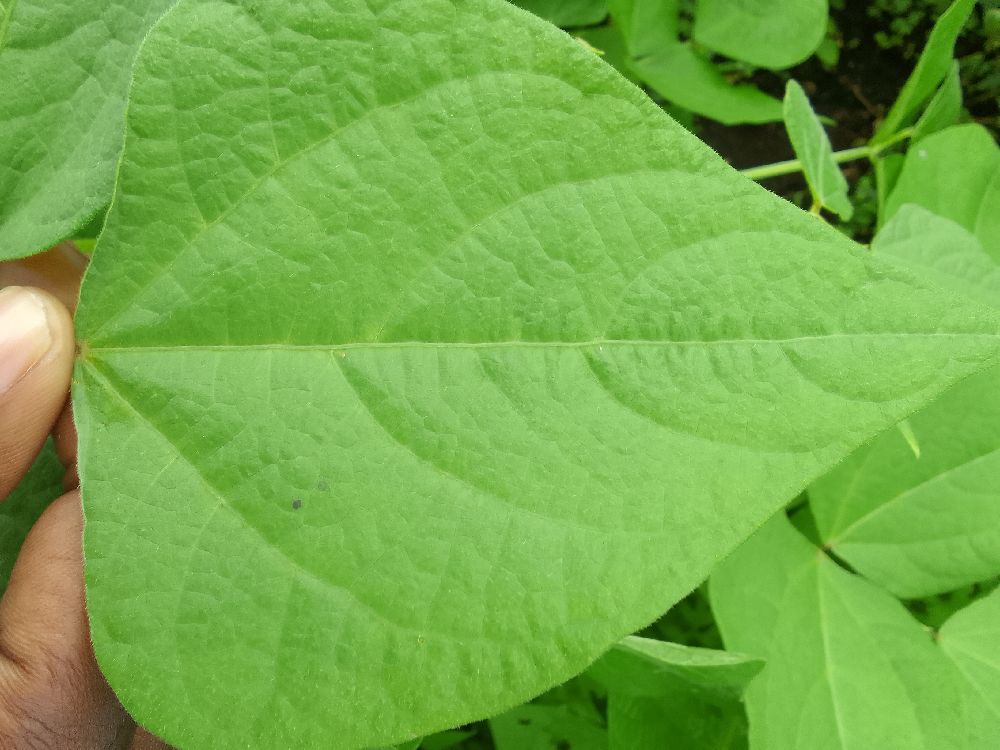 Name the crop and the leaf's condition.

common bean, healthy
